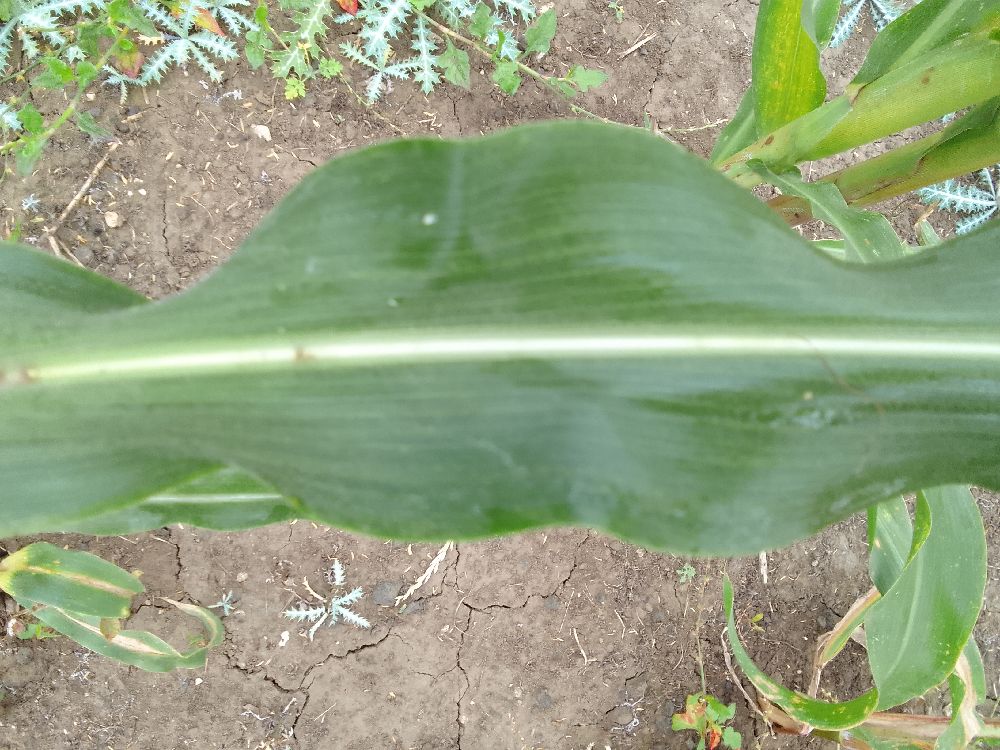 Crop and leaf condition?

maize, healthy
